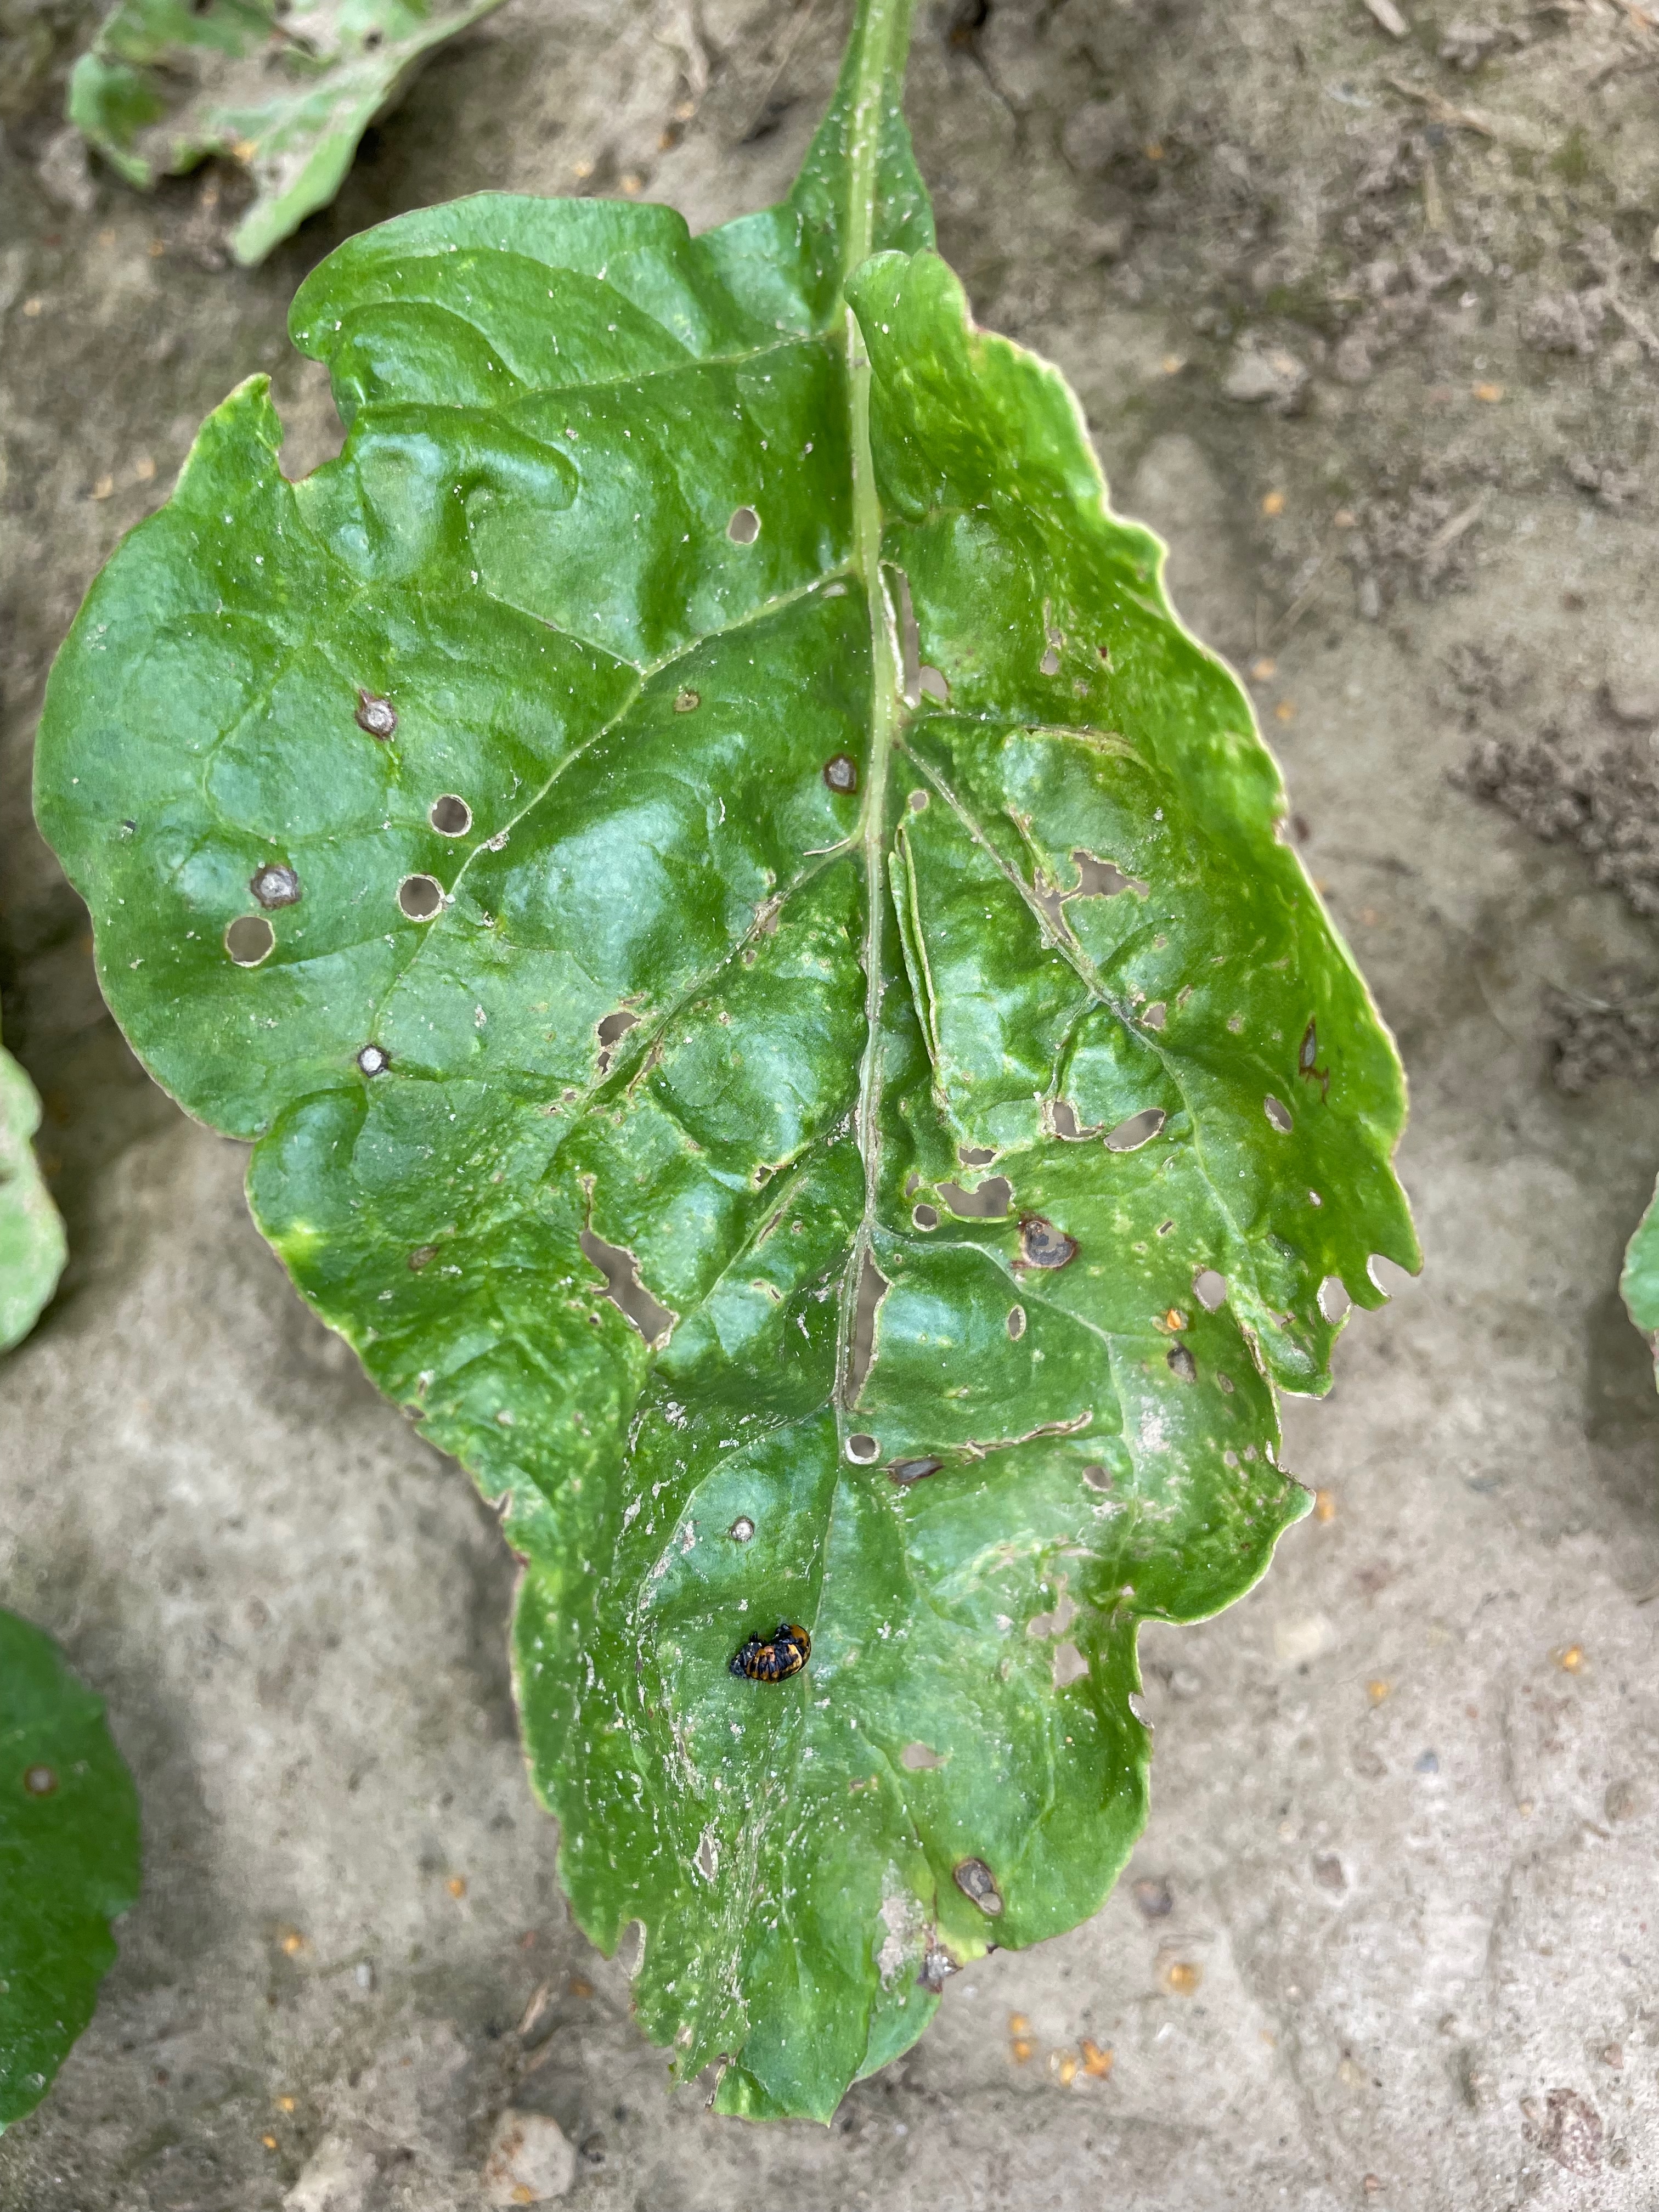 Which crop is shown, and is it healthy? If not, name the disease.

beet, cercospora
